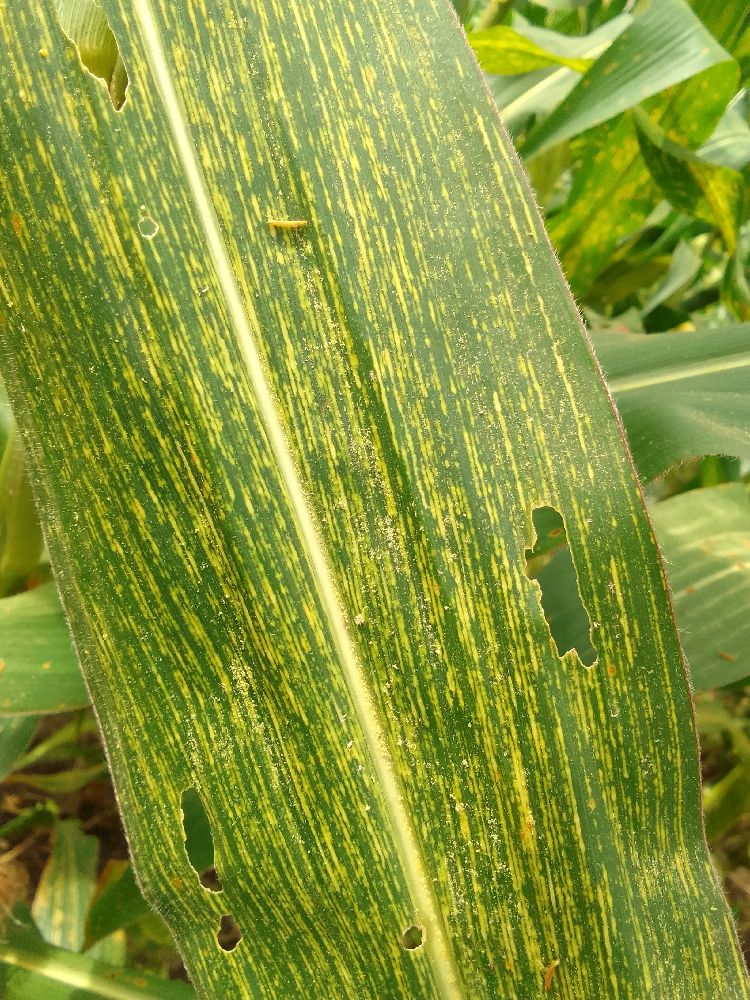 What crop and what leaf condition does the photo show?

maize, maize streak virus
